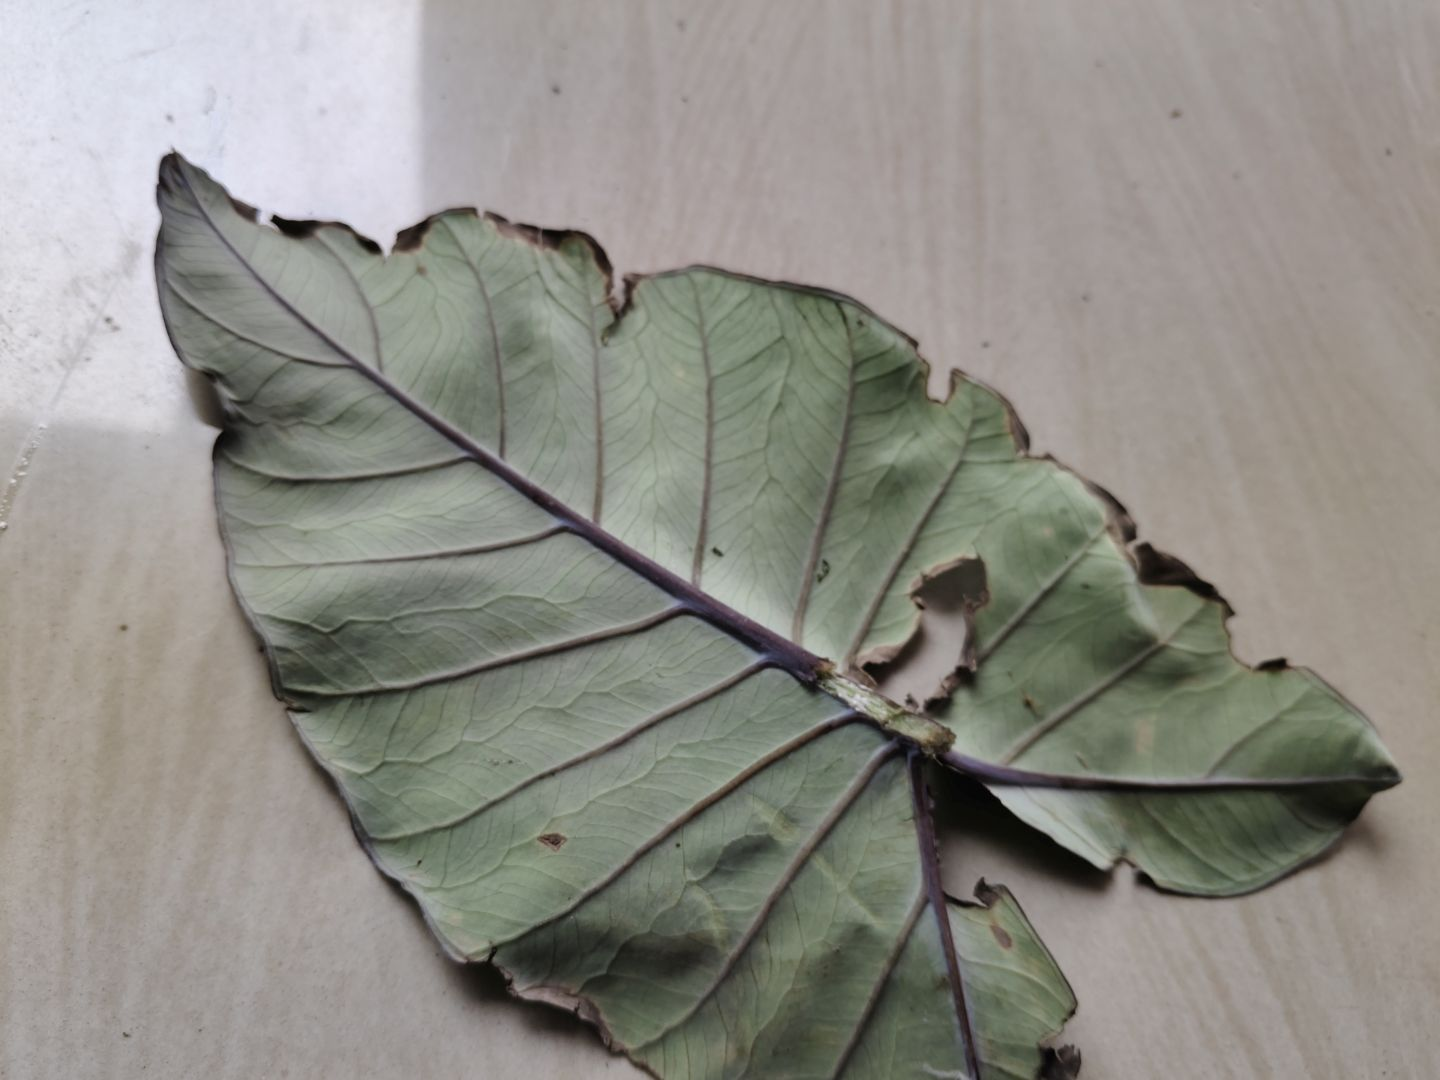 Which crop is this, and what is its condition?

taro, leaf blight
